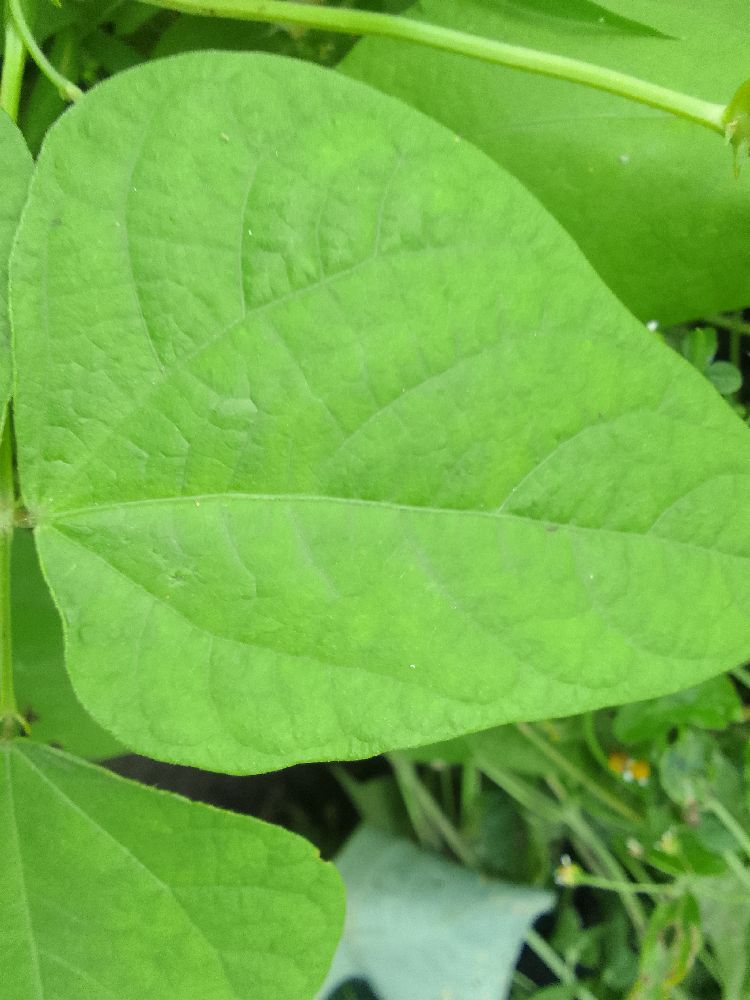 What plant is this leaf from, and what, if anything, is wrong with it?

common bean, healthy
